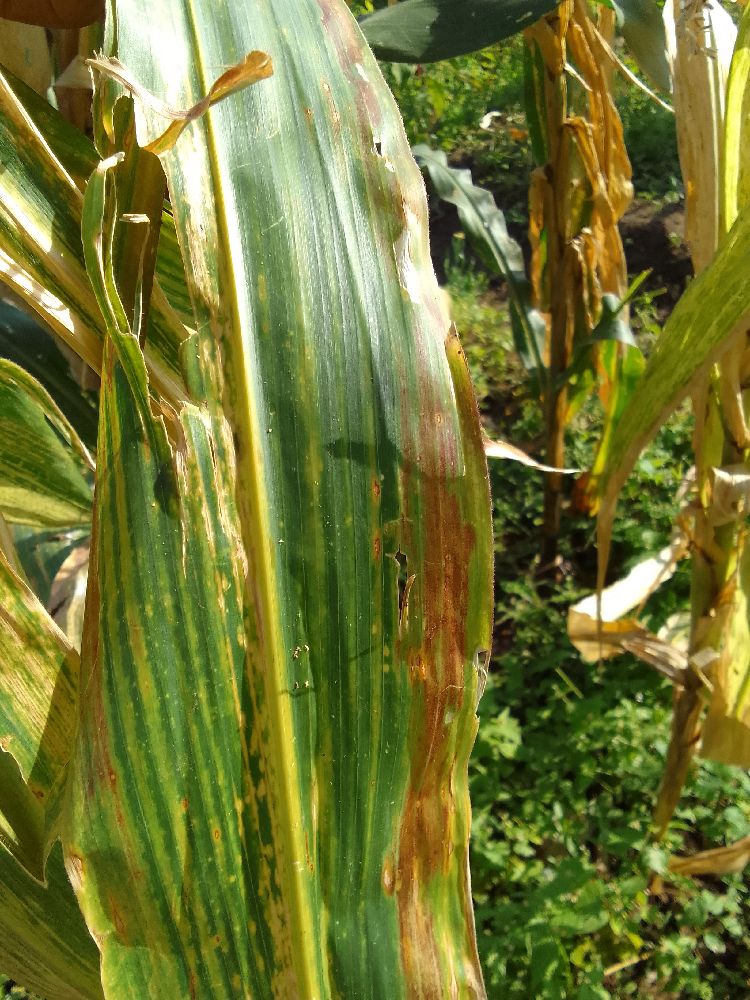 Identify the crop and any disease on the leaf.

maize, maize lethal necrosis
